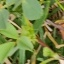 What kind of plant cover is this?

unstructured weed
